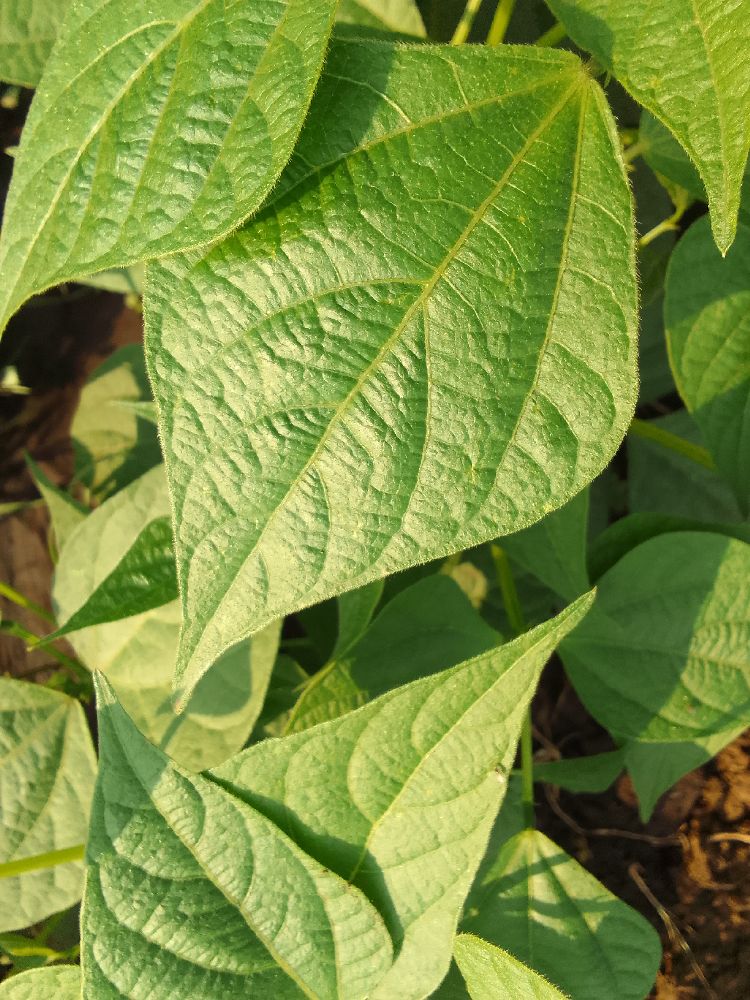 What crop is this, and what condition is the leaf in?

common bean, healthy
